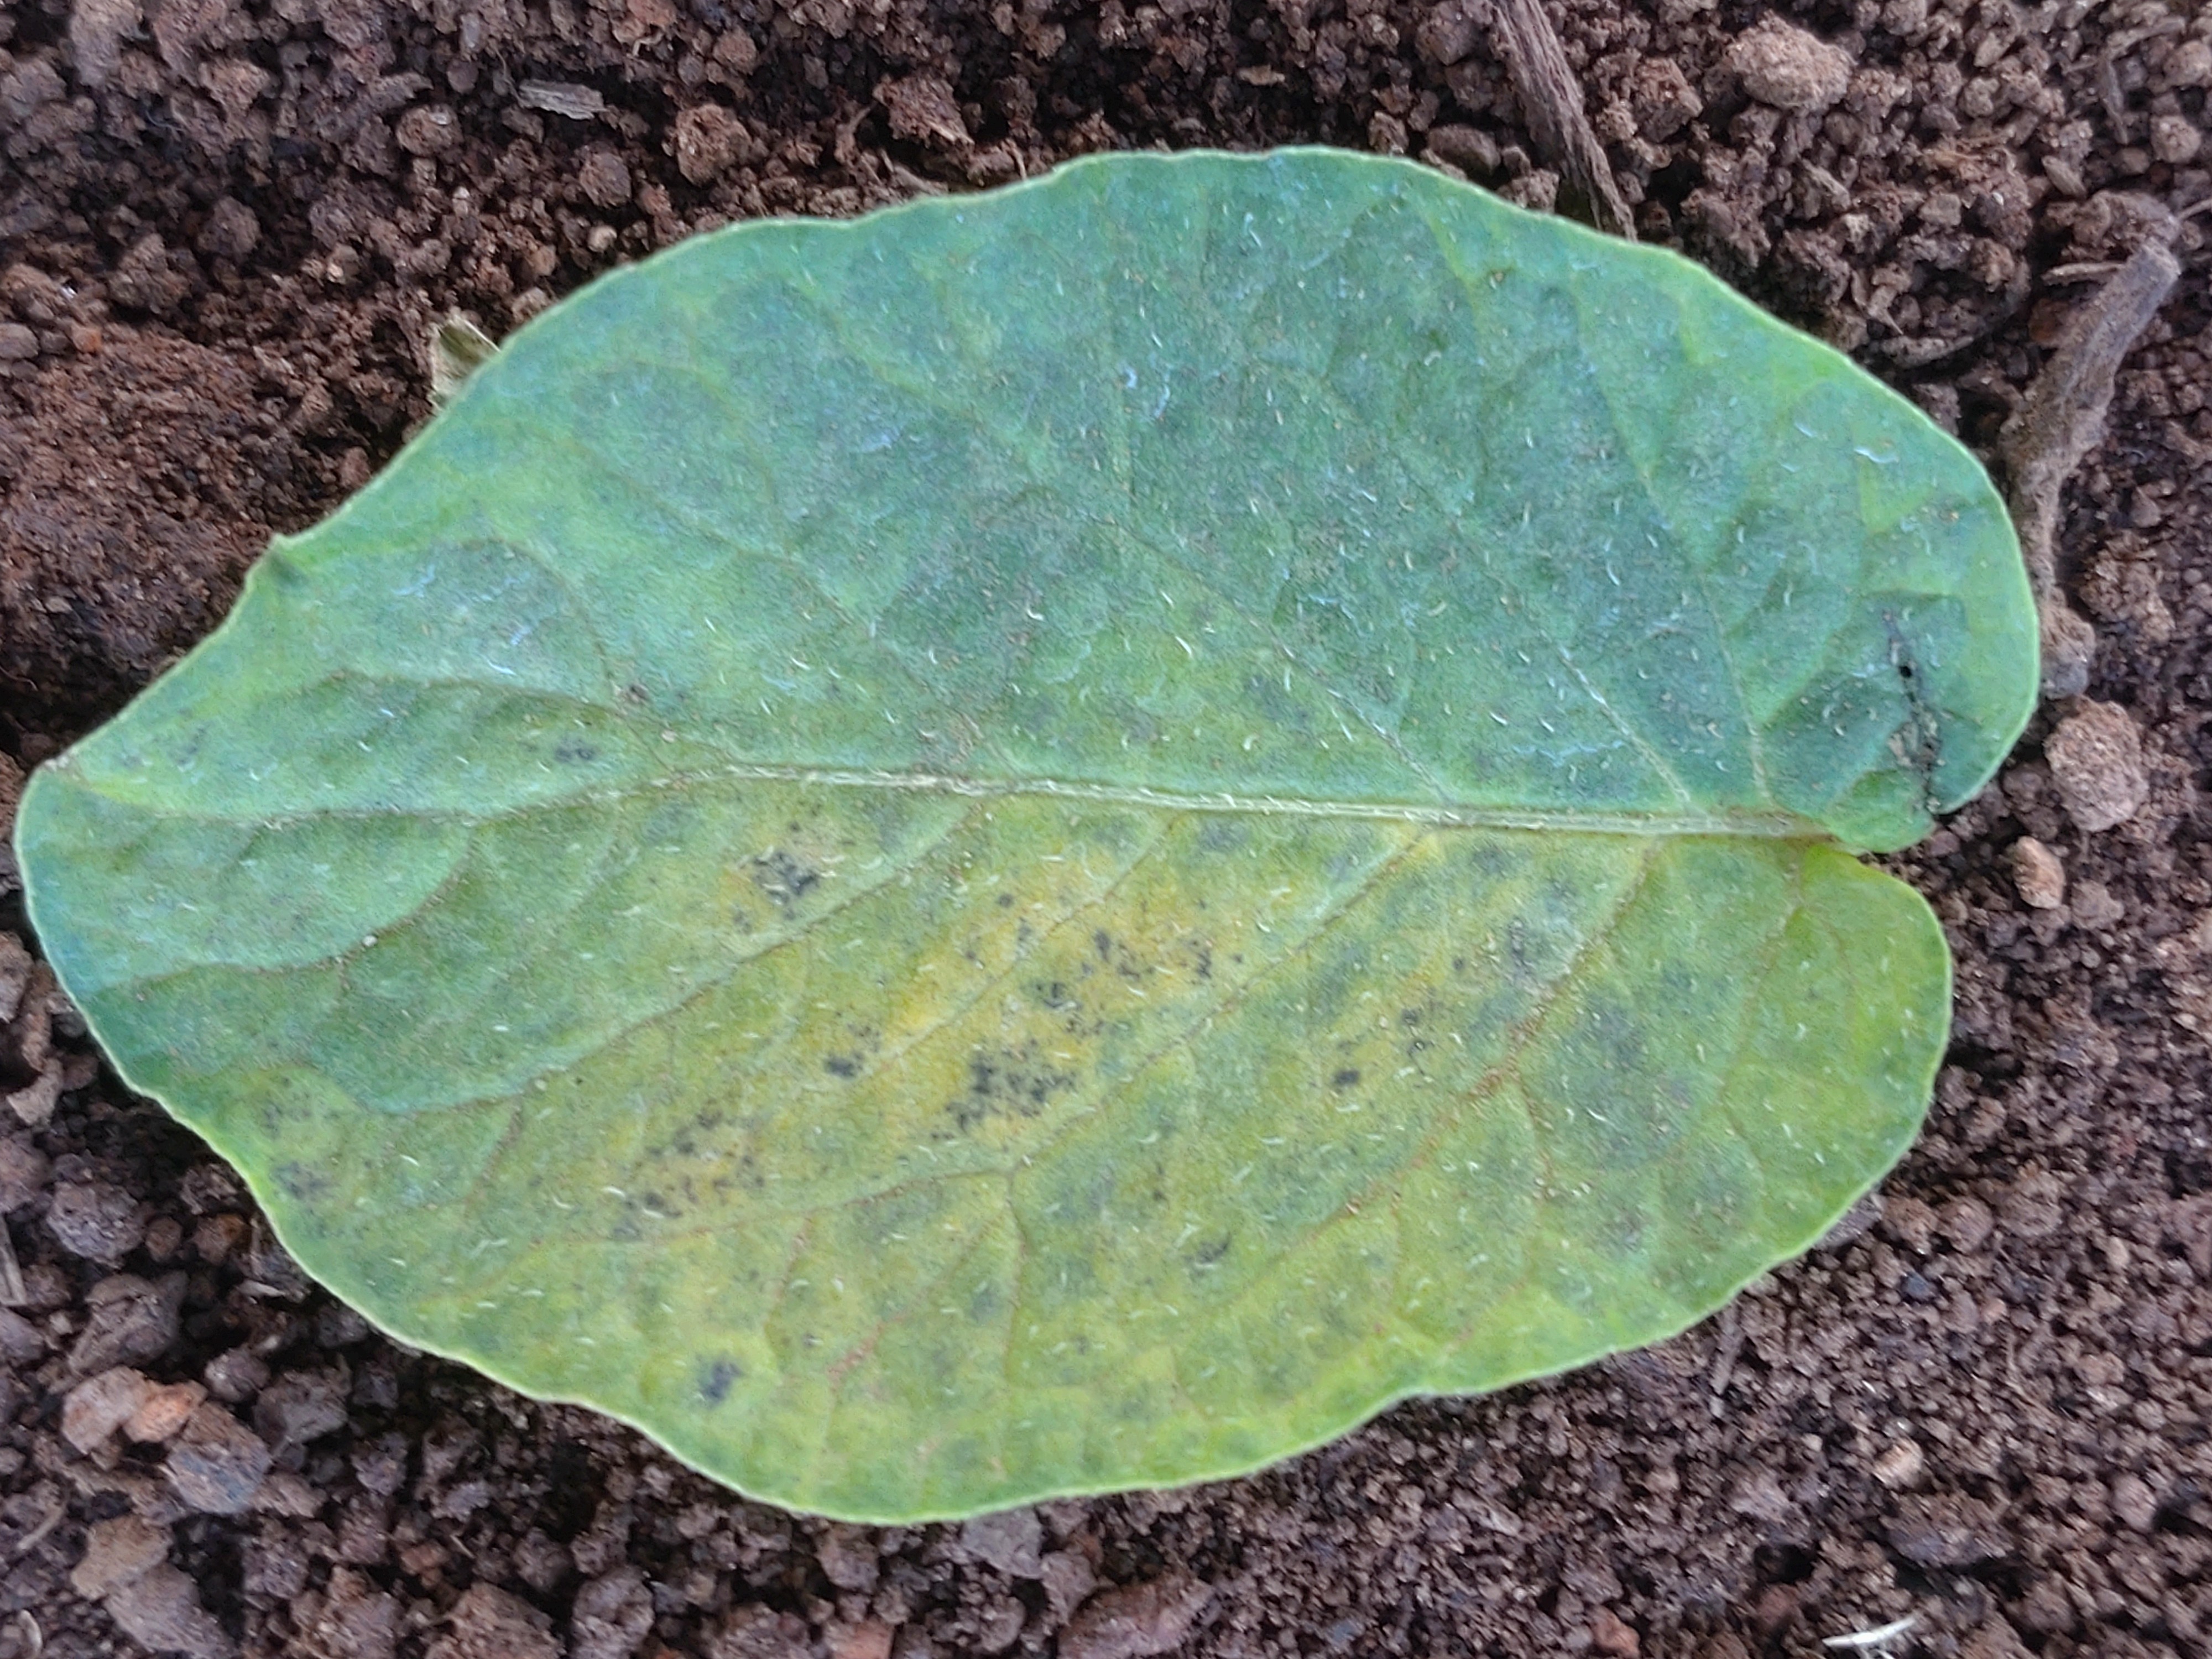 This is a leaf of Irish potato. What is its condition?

late blight
